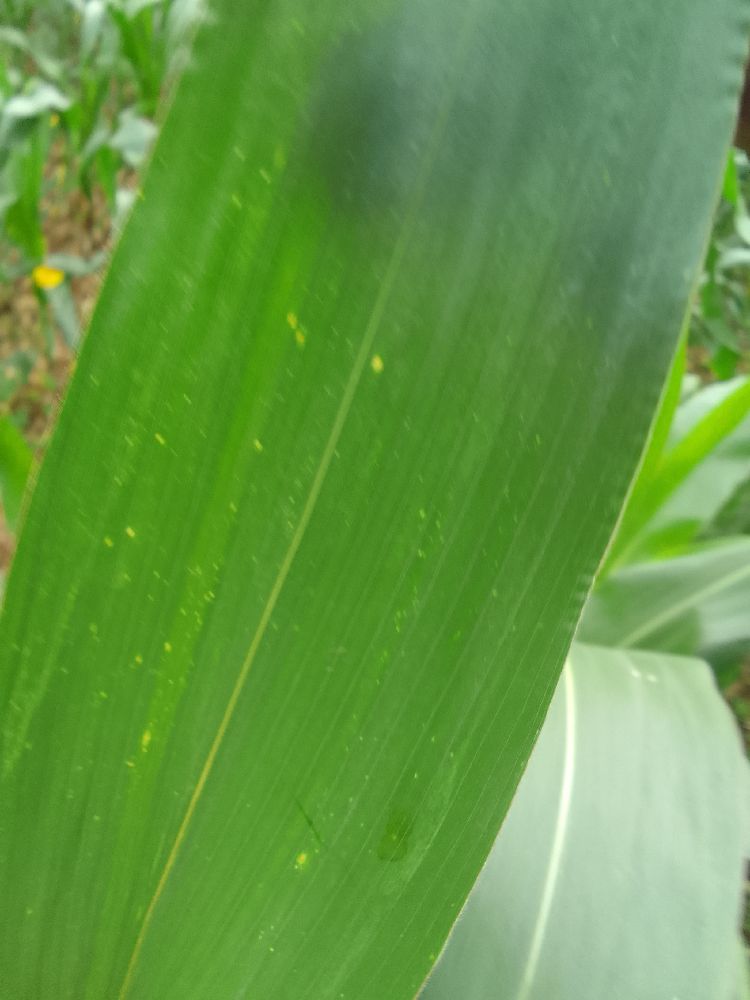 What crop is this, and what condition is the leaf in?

maize, healthy
